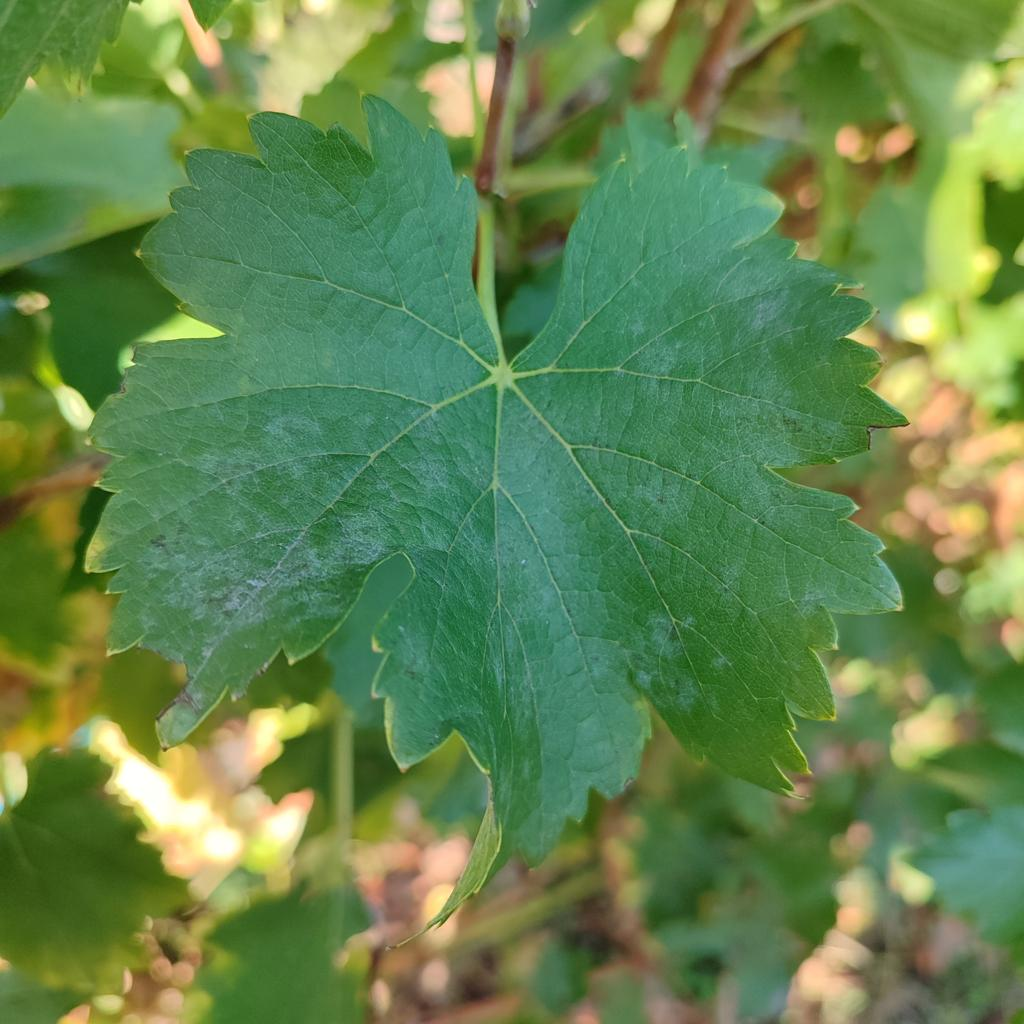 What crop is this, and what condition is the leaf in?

grapevine, powdery mildew
